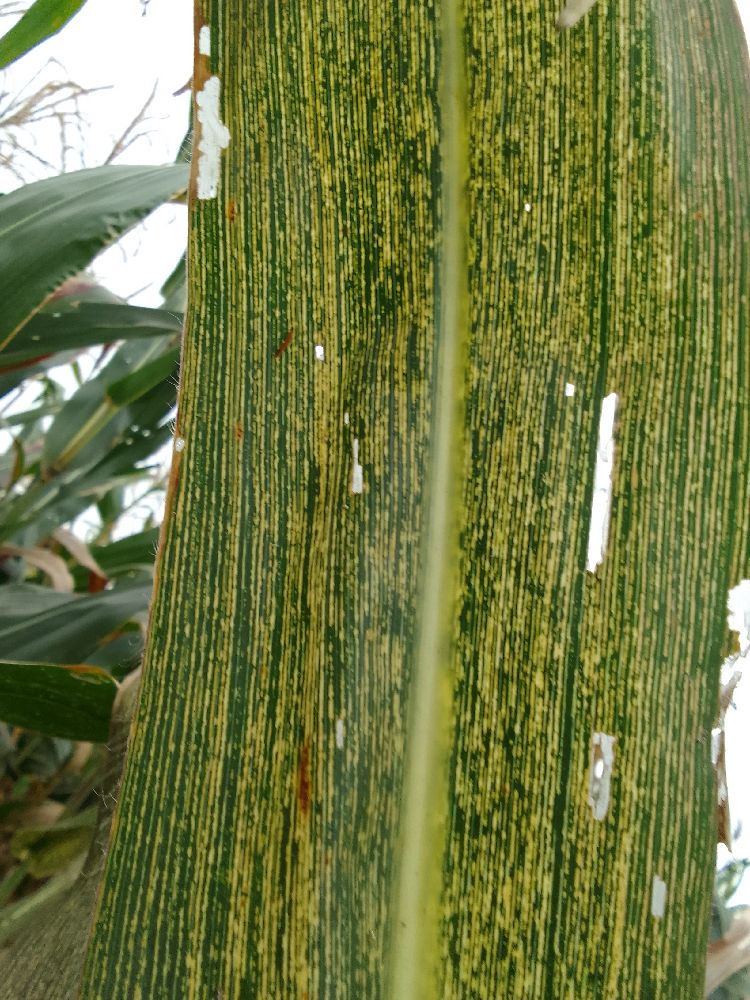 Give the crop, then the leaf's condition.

maize, maize streak virus
